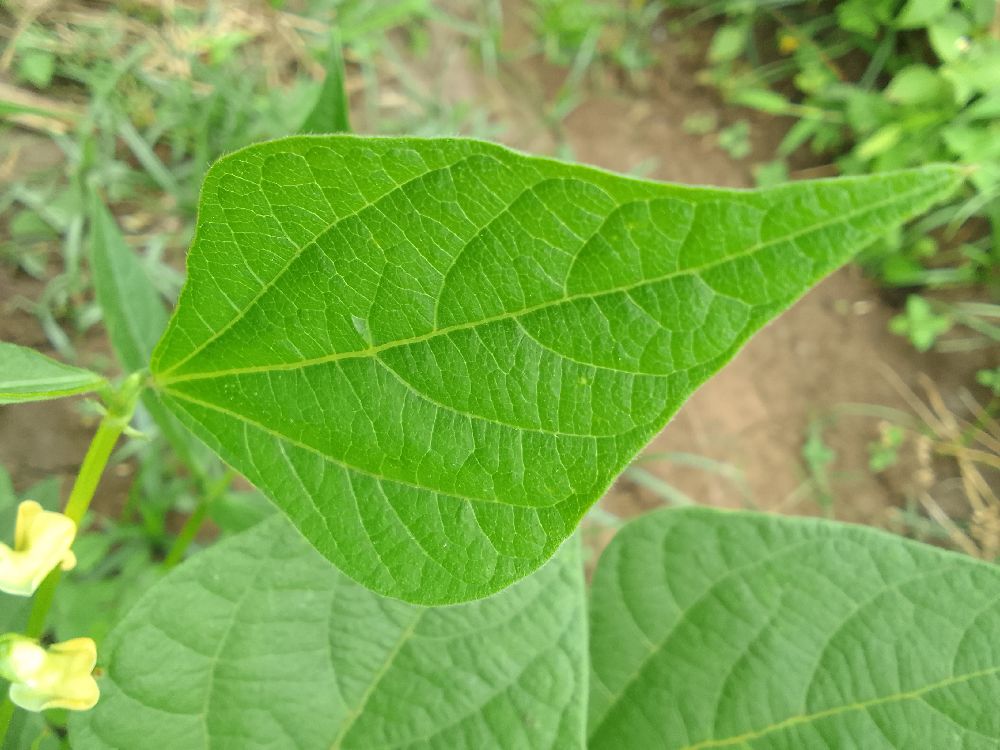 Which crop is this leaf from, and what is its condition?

common bean, healthy
